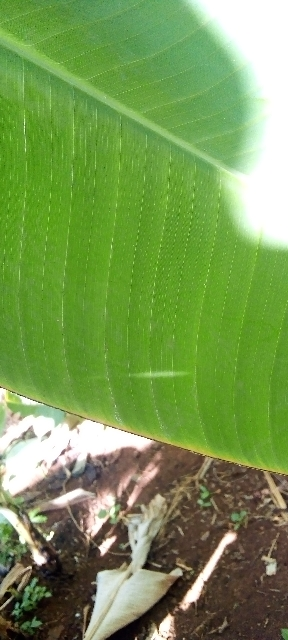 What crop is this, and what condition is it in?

banana, healthy
